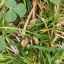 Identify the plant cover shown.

unstructured weed
